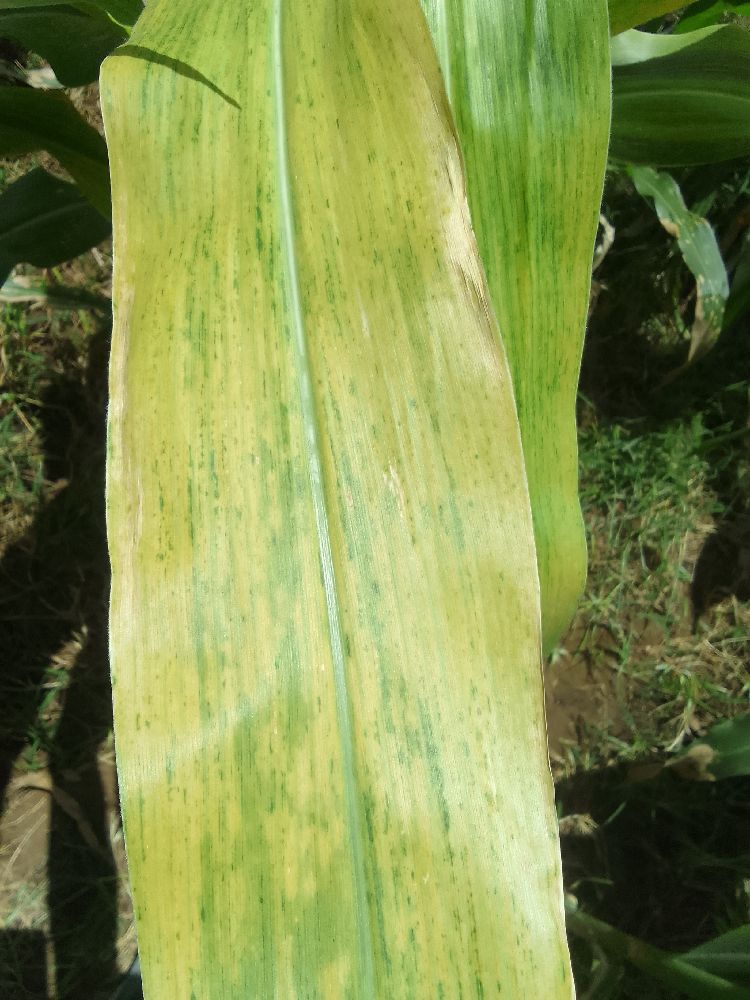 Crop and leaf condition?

maize, maize lethal necrosis
